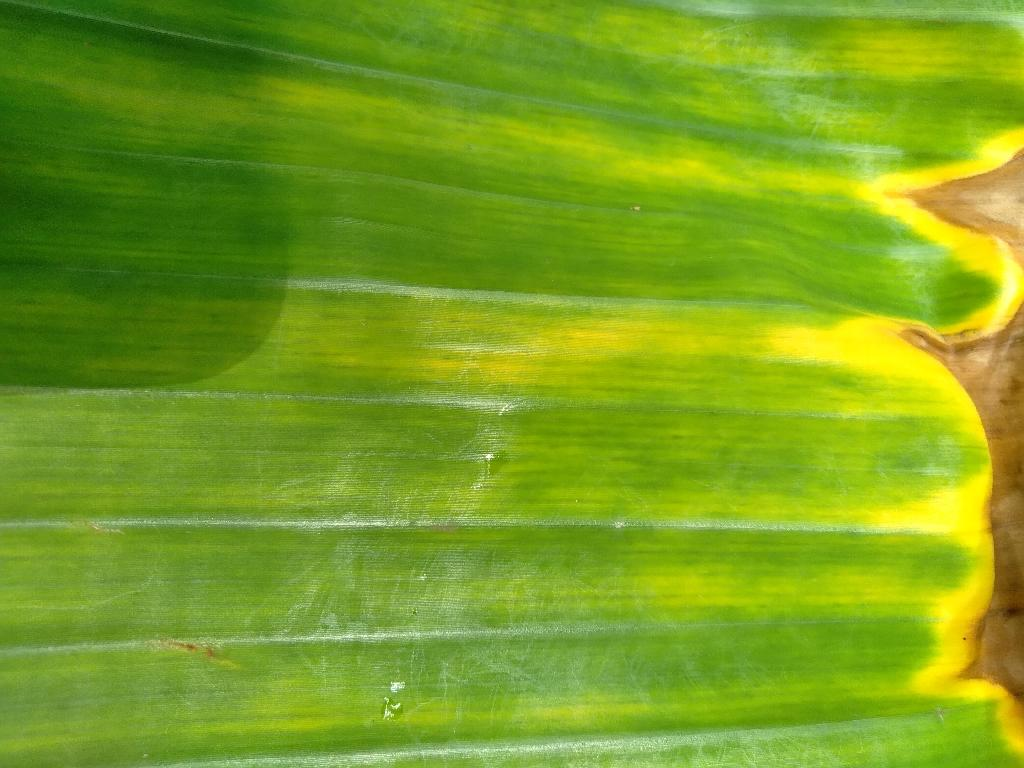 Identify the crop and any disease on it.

banana, fusarium wilt race 1
